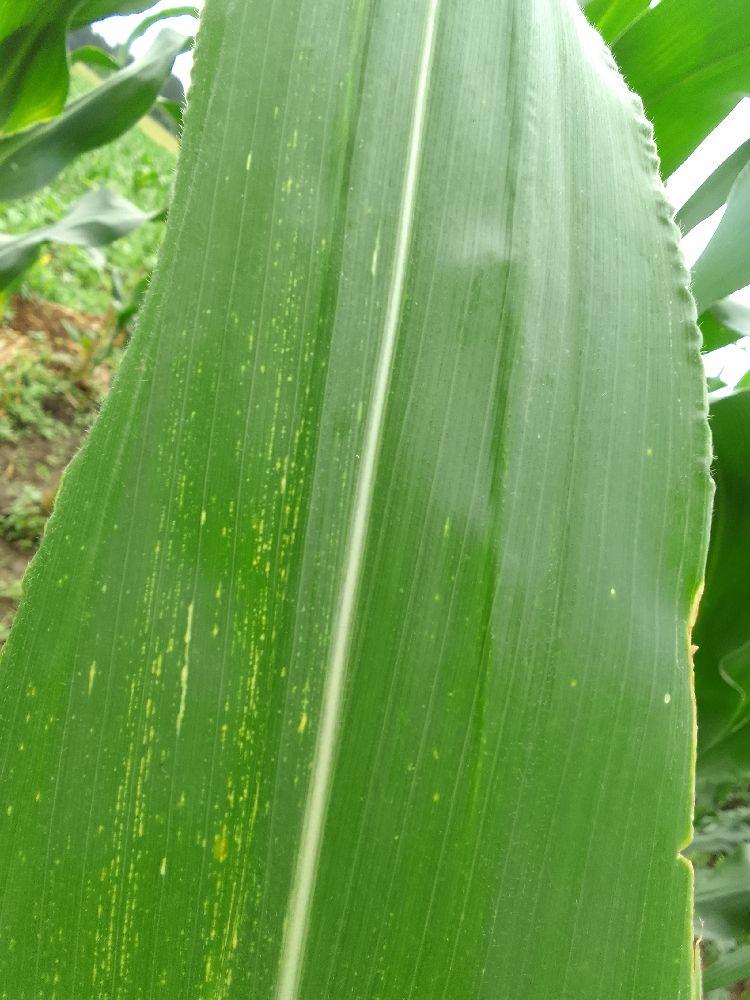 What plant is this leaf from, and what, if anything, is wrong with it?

maize, maize streak virus
